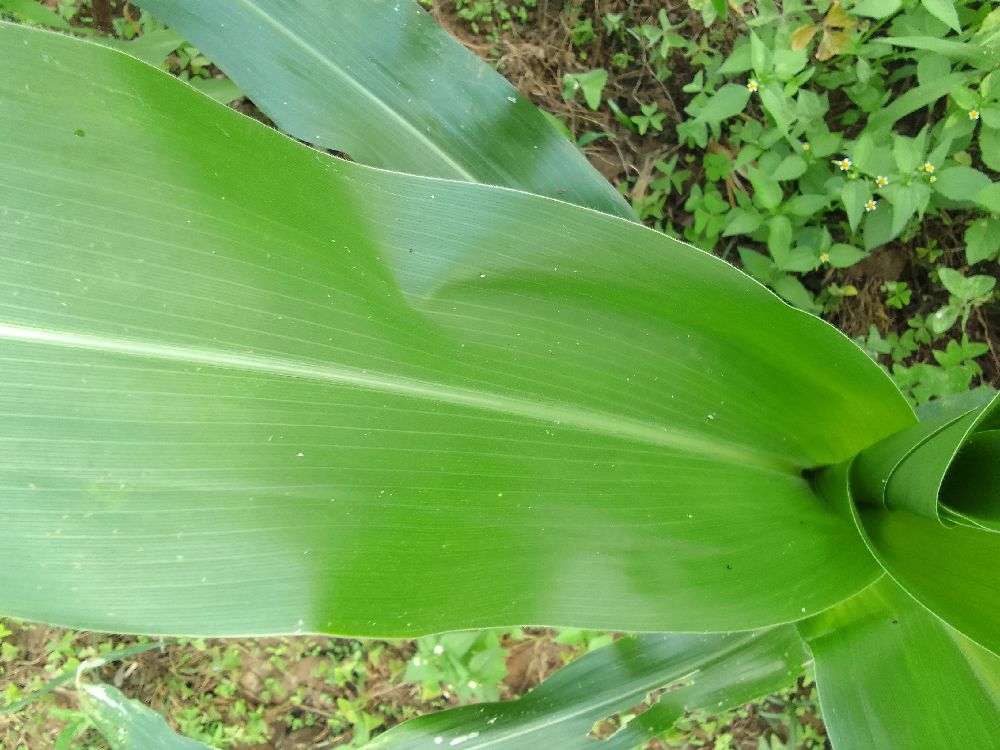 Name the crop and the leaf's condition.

maize, healthy
